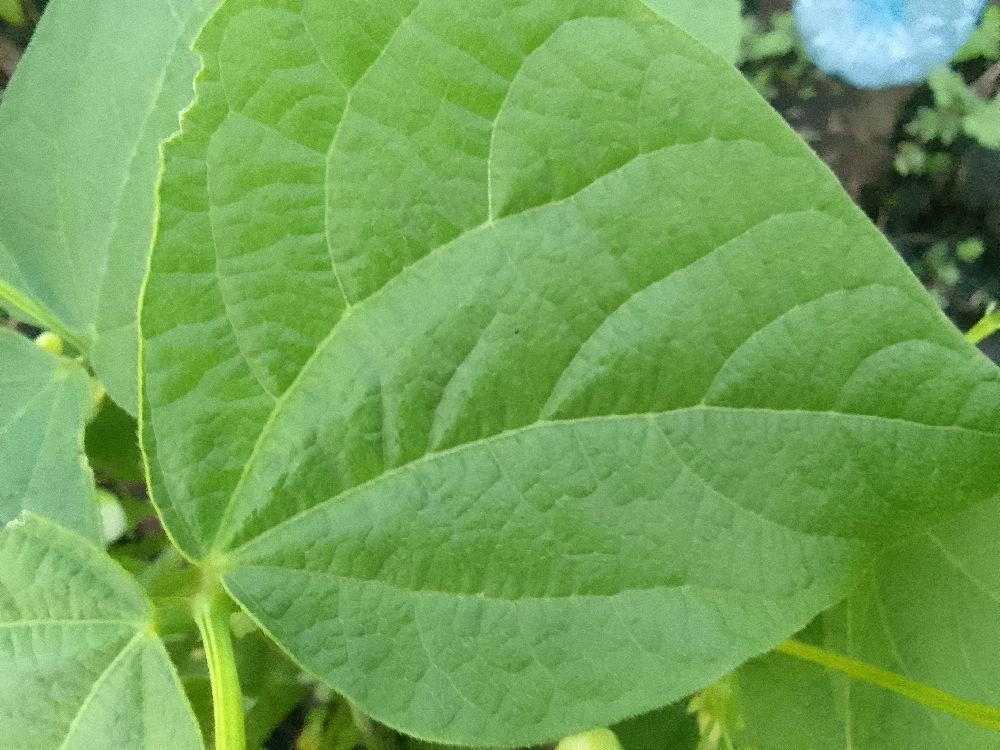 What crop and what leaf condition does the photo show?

common bean, healthy
